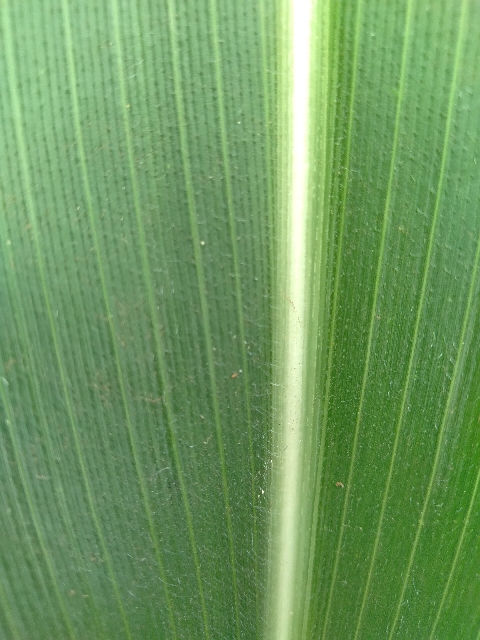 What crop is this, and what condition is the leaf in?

maize, healthy
